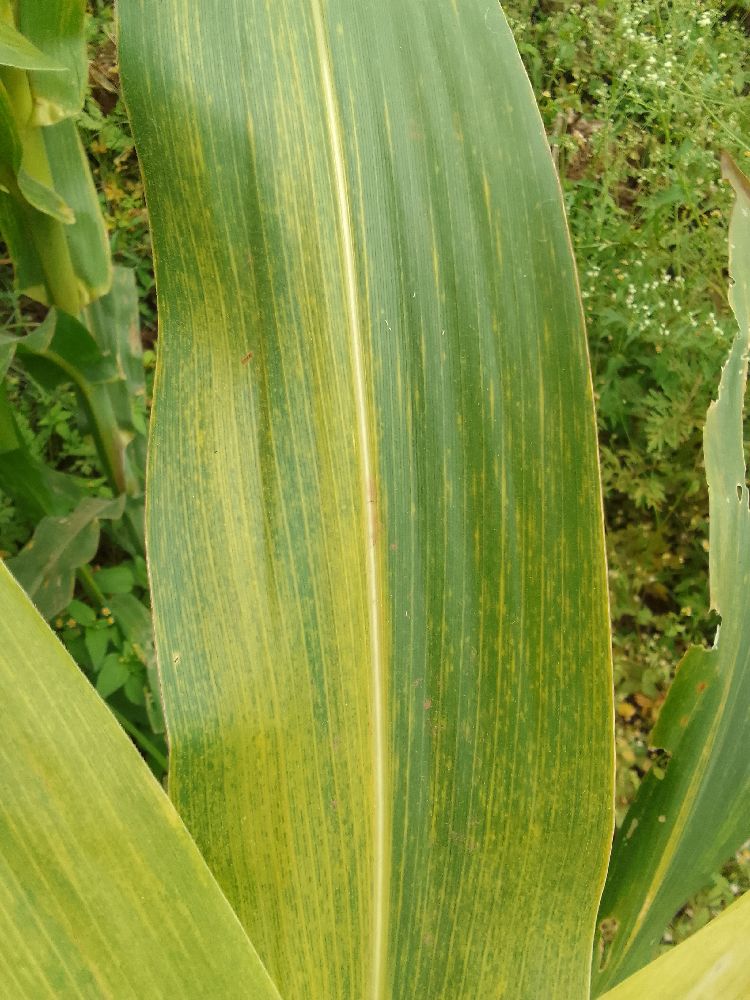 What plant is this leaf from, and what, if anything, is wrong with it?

maize, maize lethal necrosis
